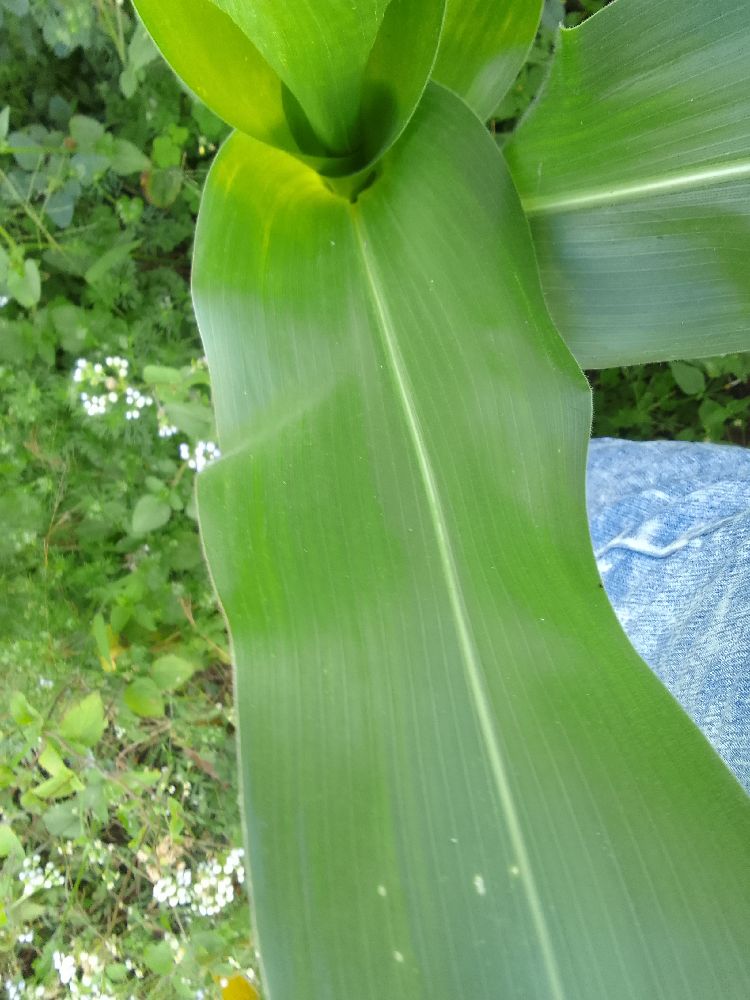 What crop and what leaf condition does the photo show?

maize, healthy
